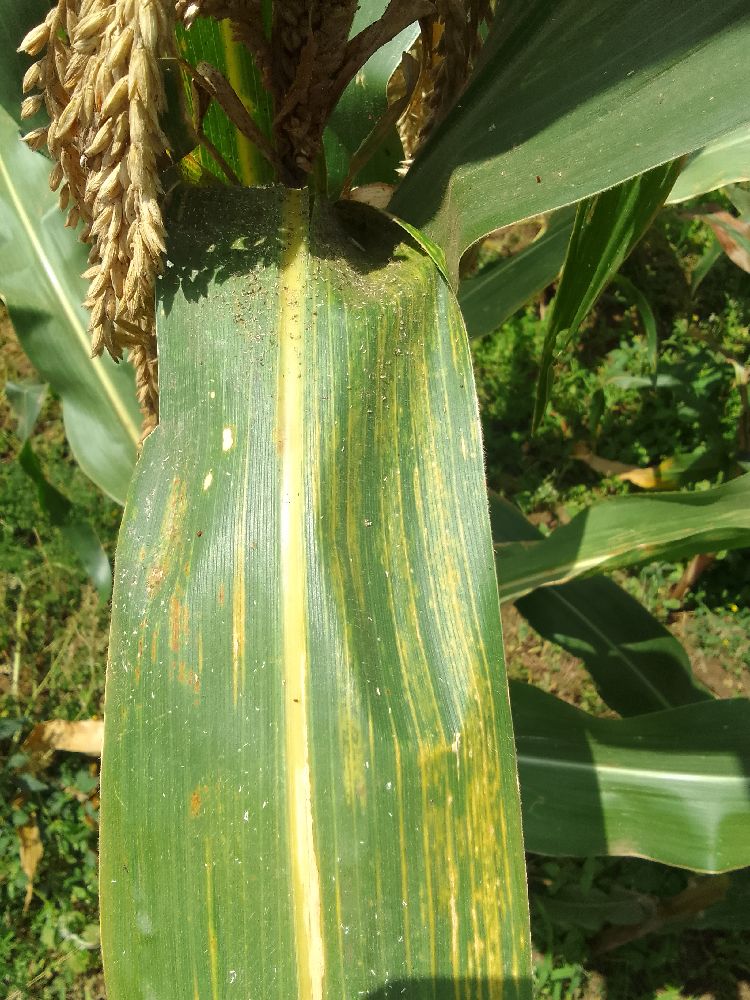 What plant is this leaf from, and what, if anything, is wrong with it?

maize, maize lethal necrosis
